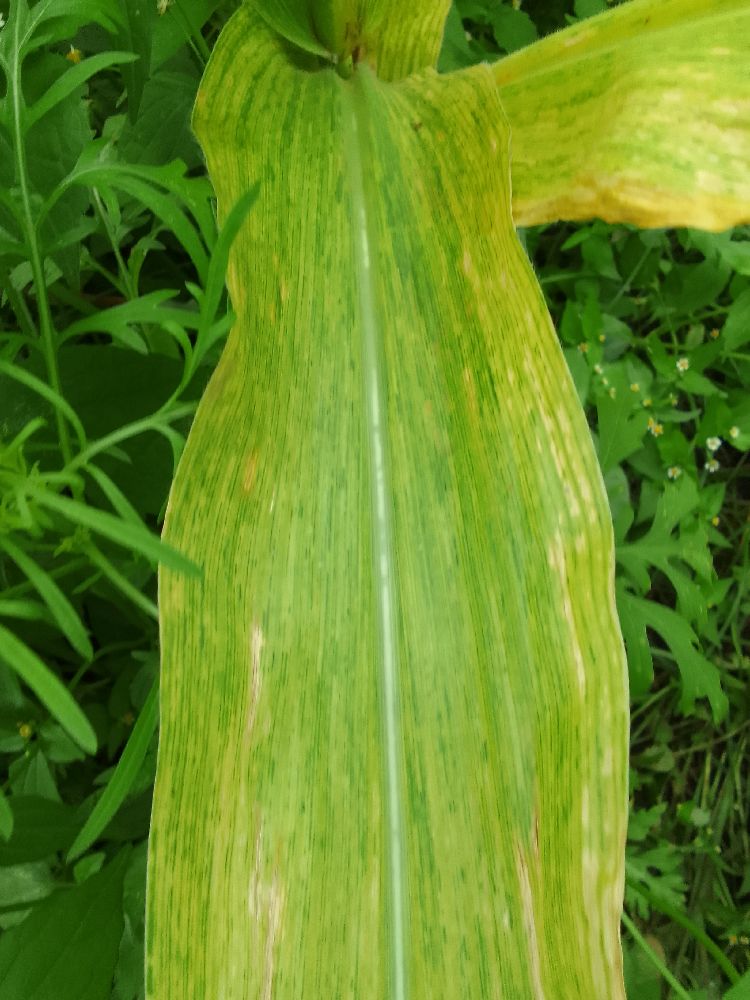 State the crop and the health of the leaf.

maize, maize lethal necrosis
